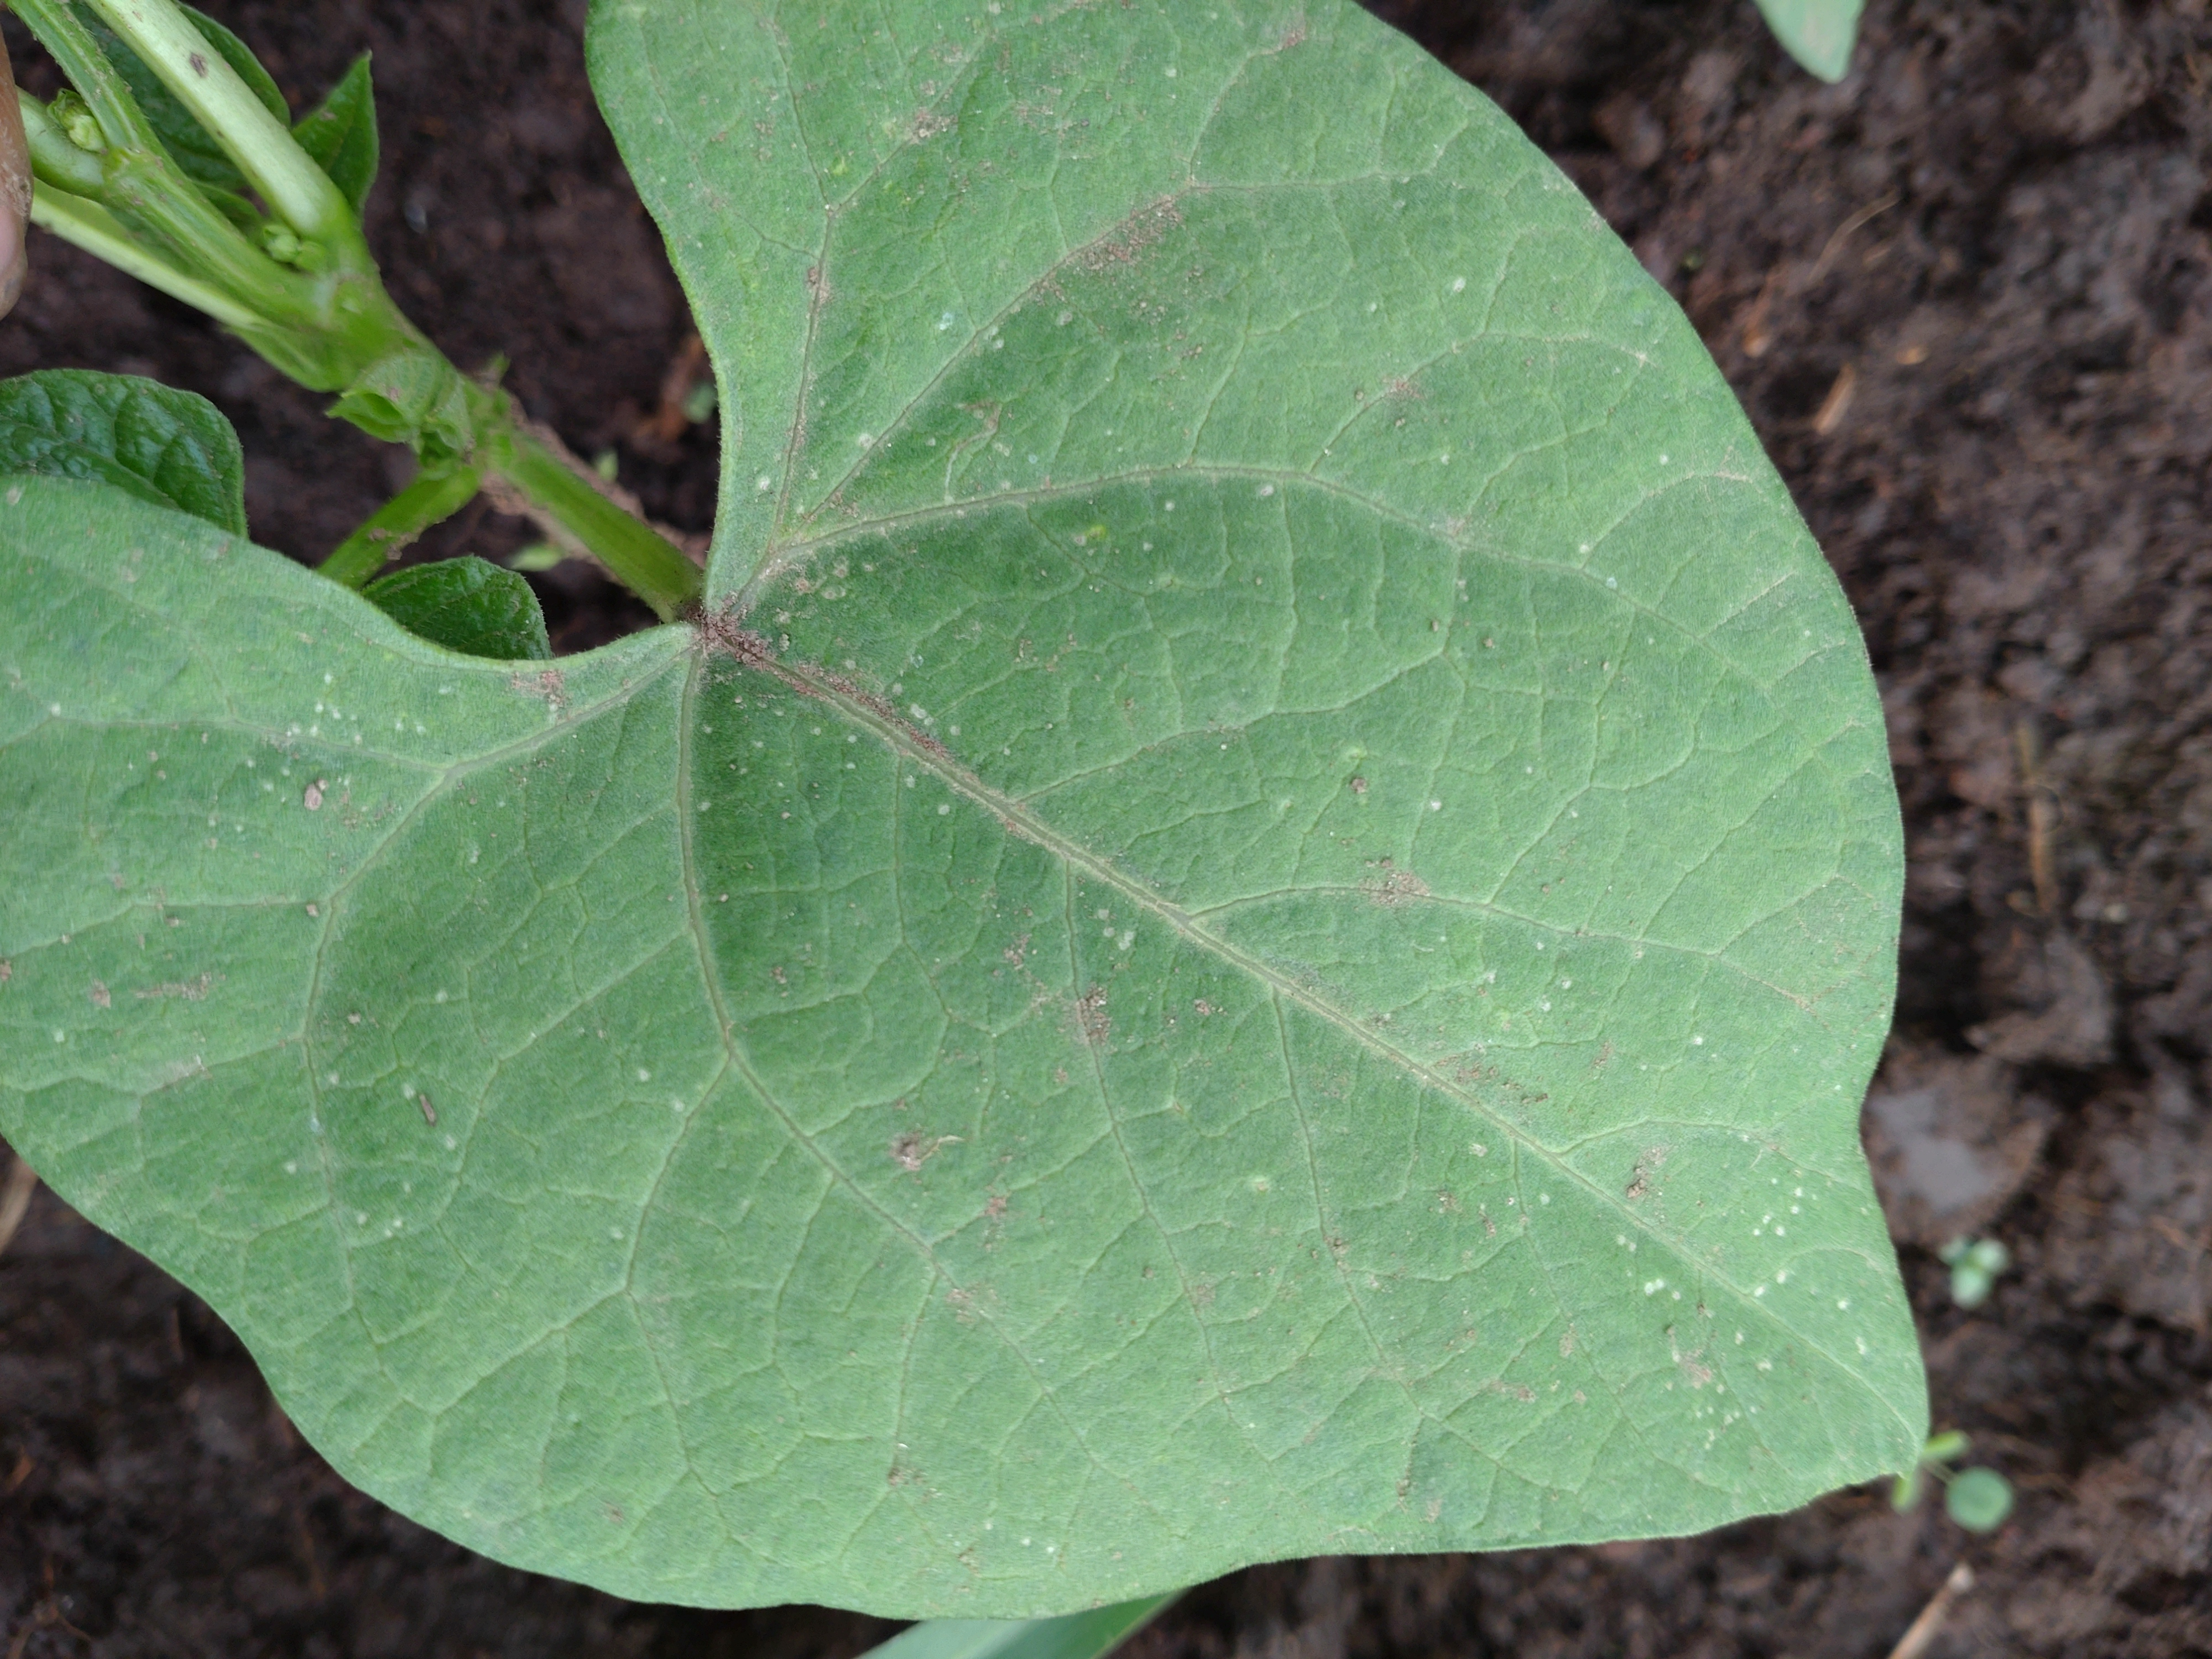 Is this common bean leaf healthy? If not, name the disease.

healthy
